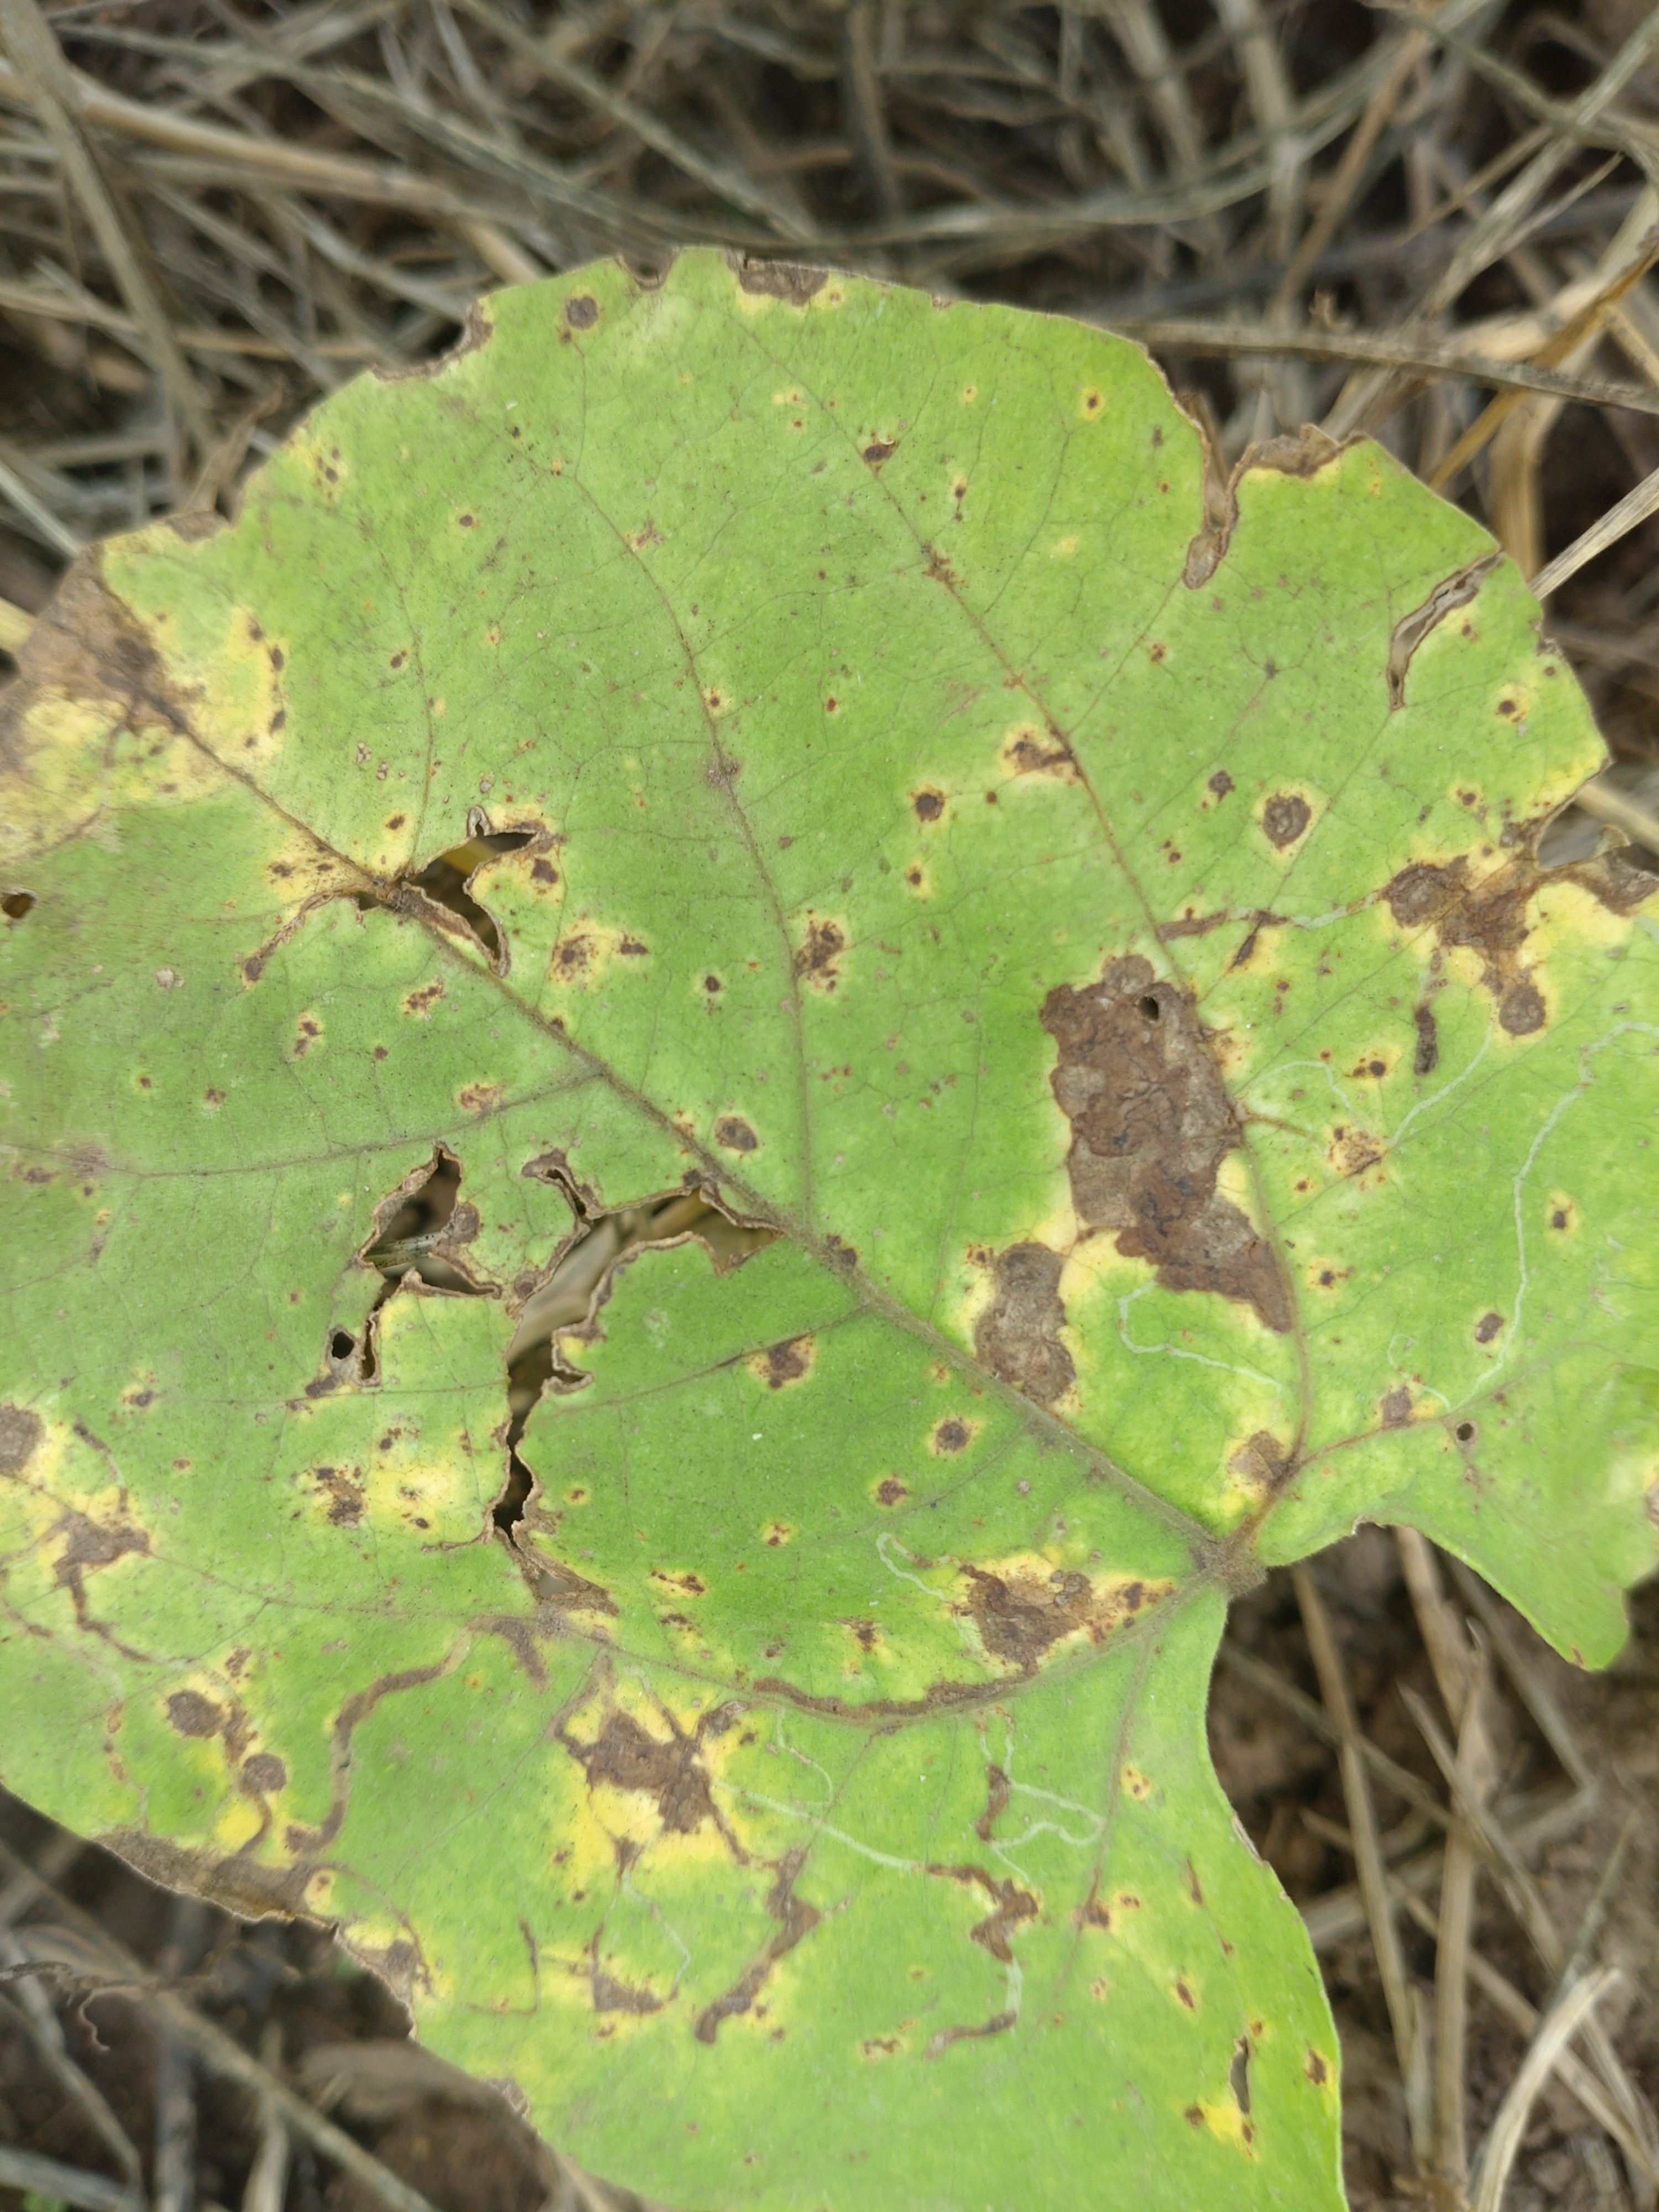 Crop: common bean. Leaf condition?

rust
